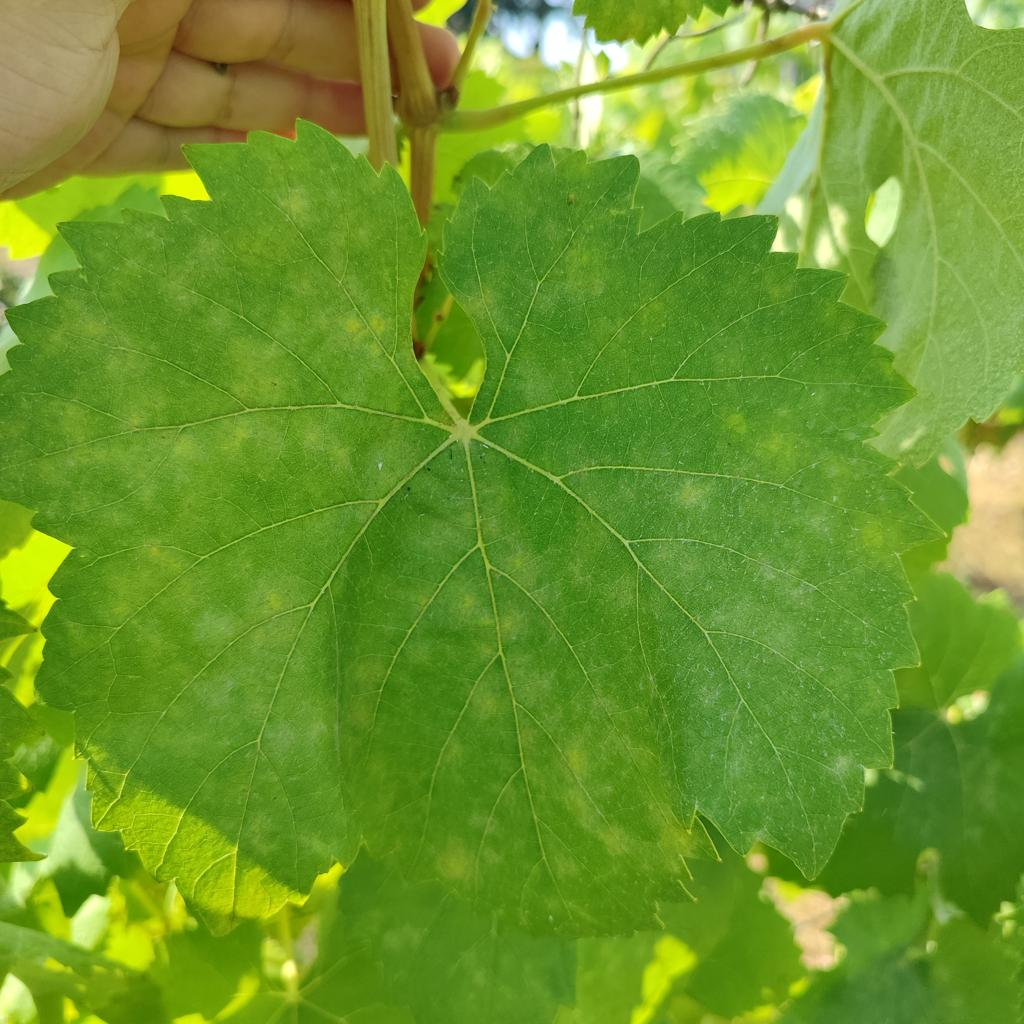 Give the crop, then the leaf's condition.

grapevine, powdery mildew
